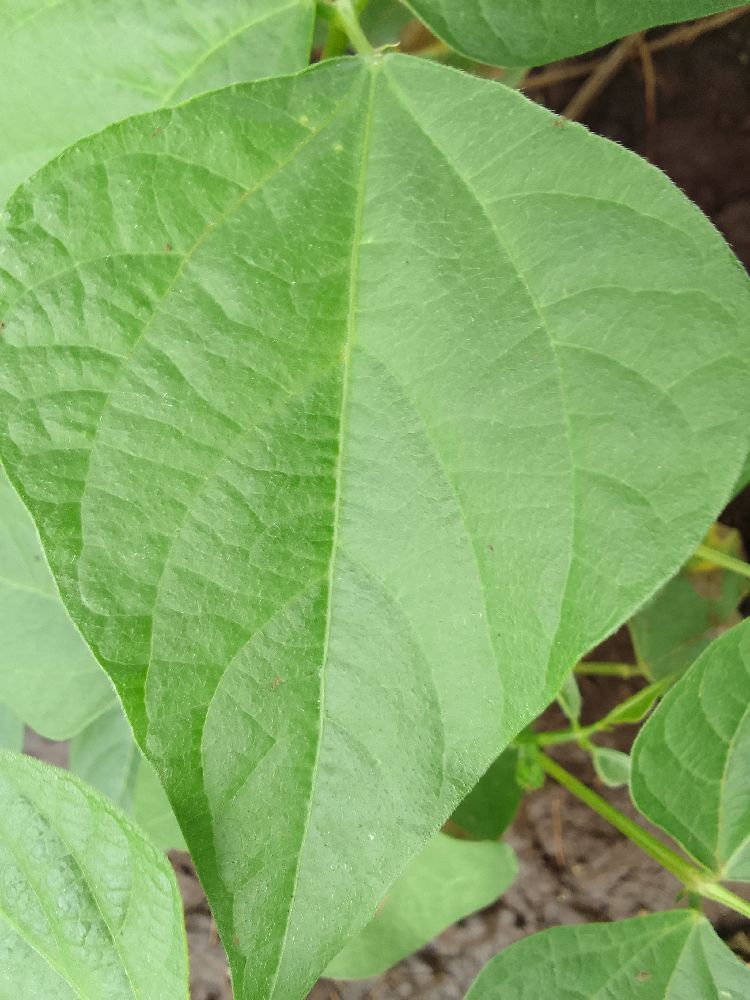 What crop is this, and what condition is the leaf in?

common bean, healthy
